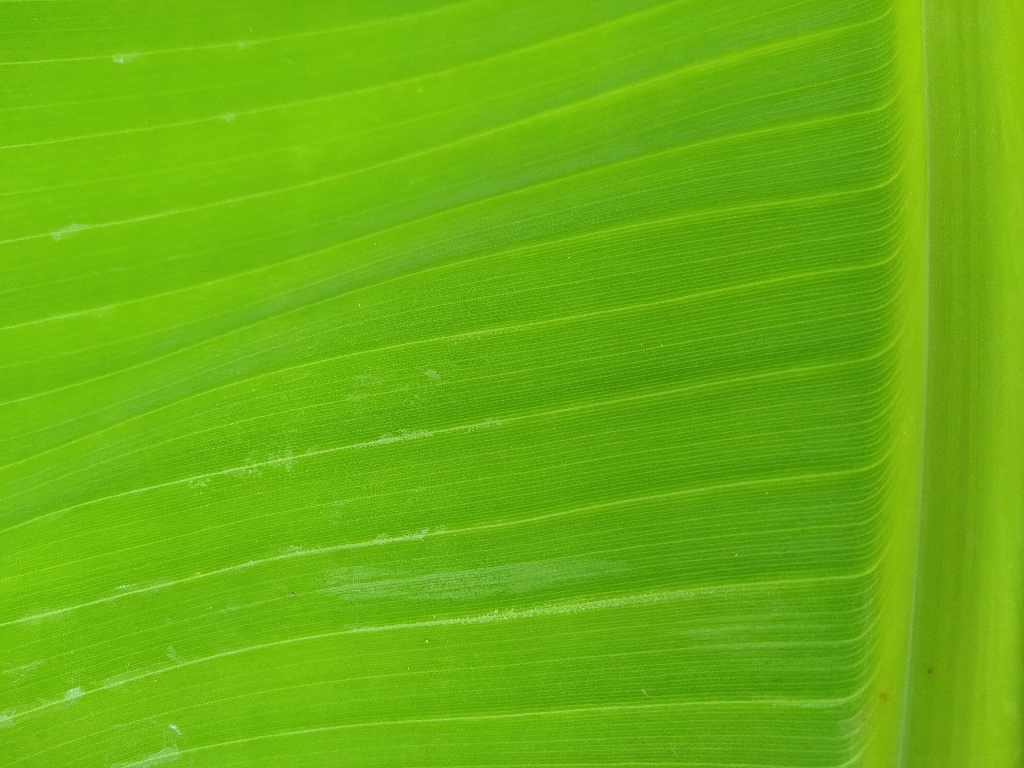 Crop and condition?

banana, healthy
